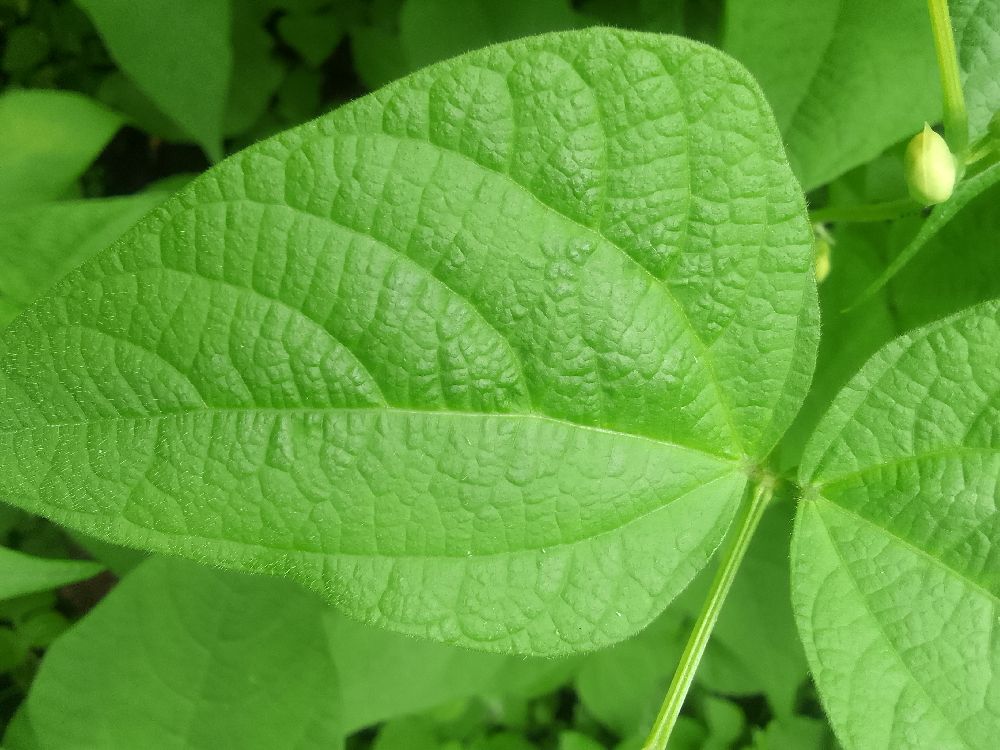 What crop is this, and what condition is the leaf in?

common bean, healthy
